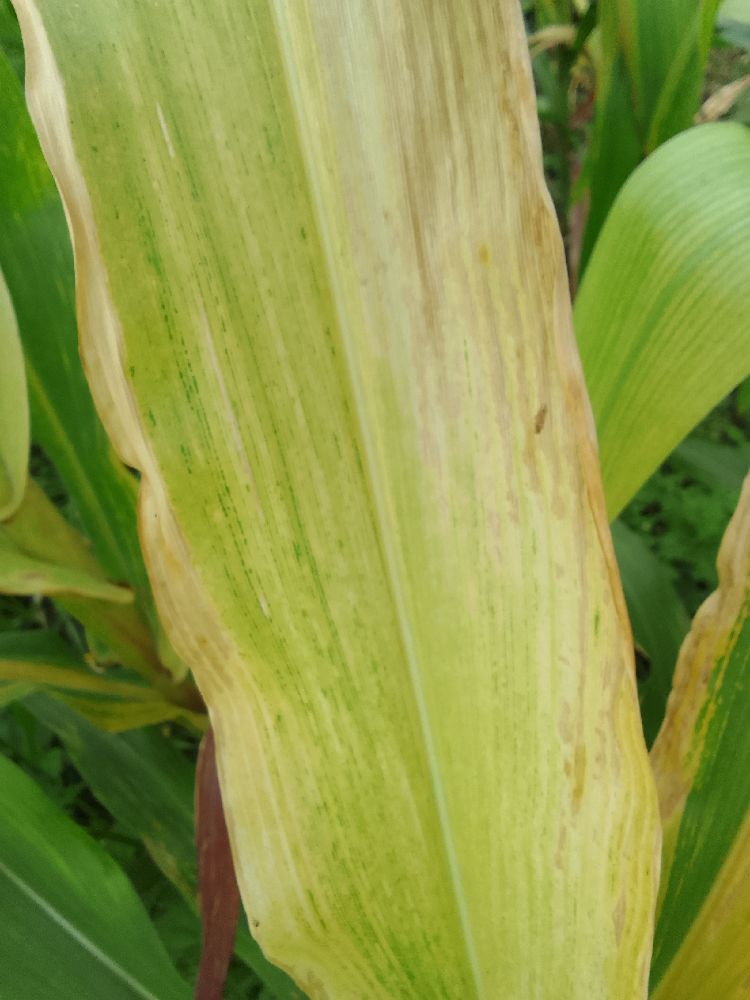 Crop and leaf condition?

maize, maize lethal necrosis
